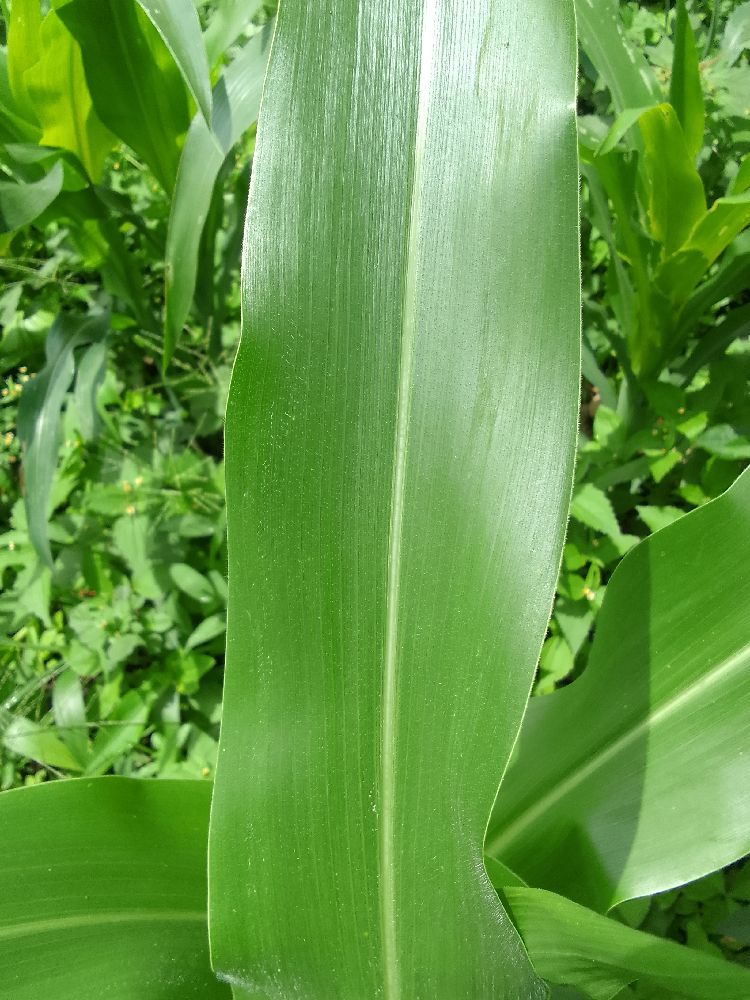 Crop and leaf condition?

maize, healthy
